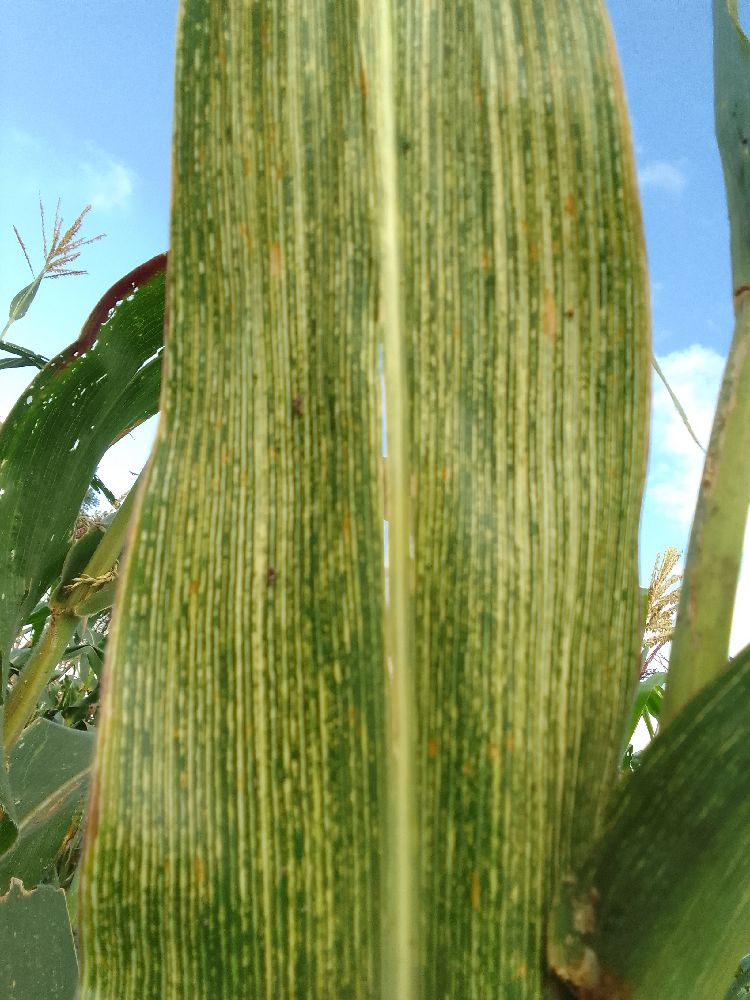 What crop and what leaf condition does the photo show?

maize, maize streak virus
